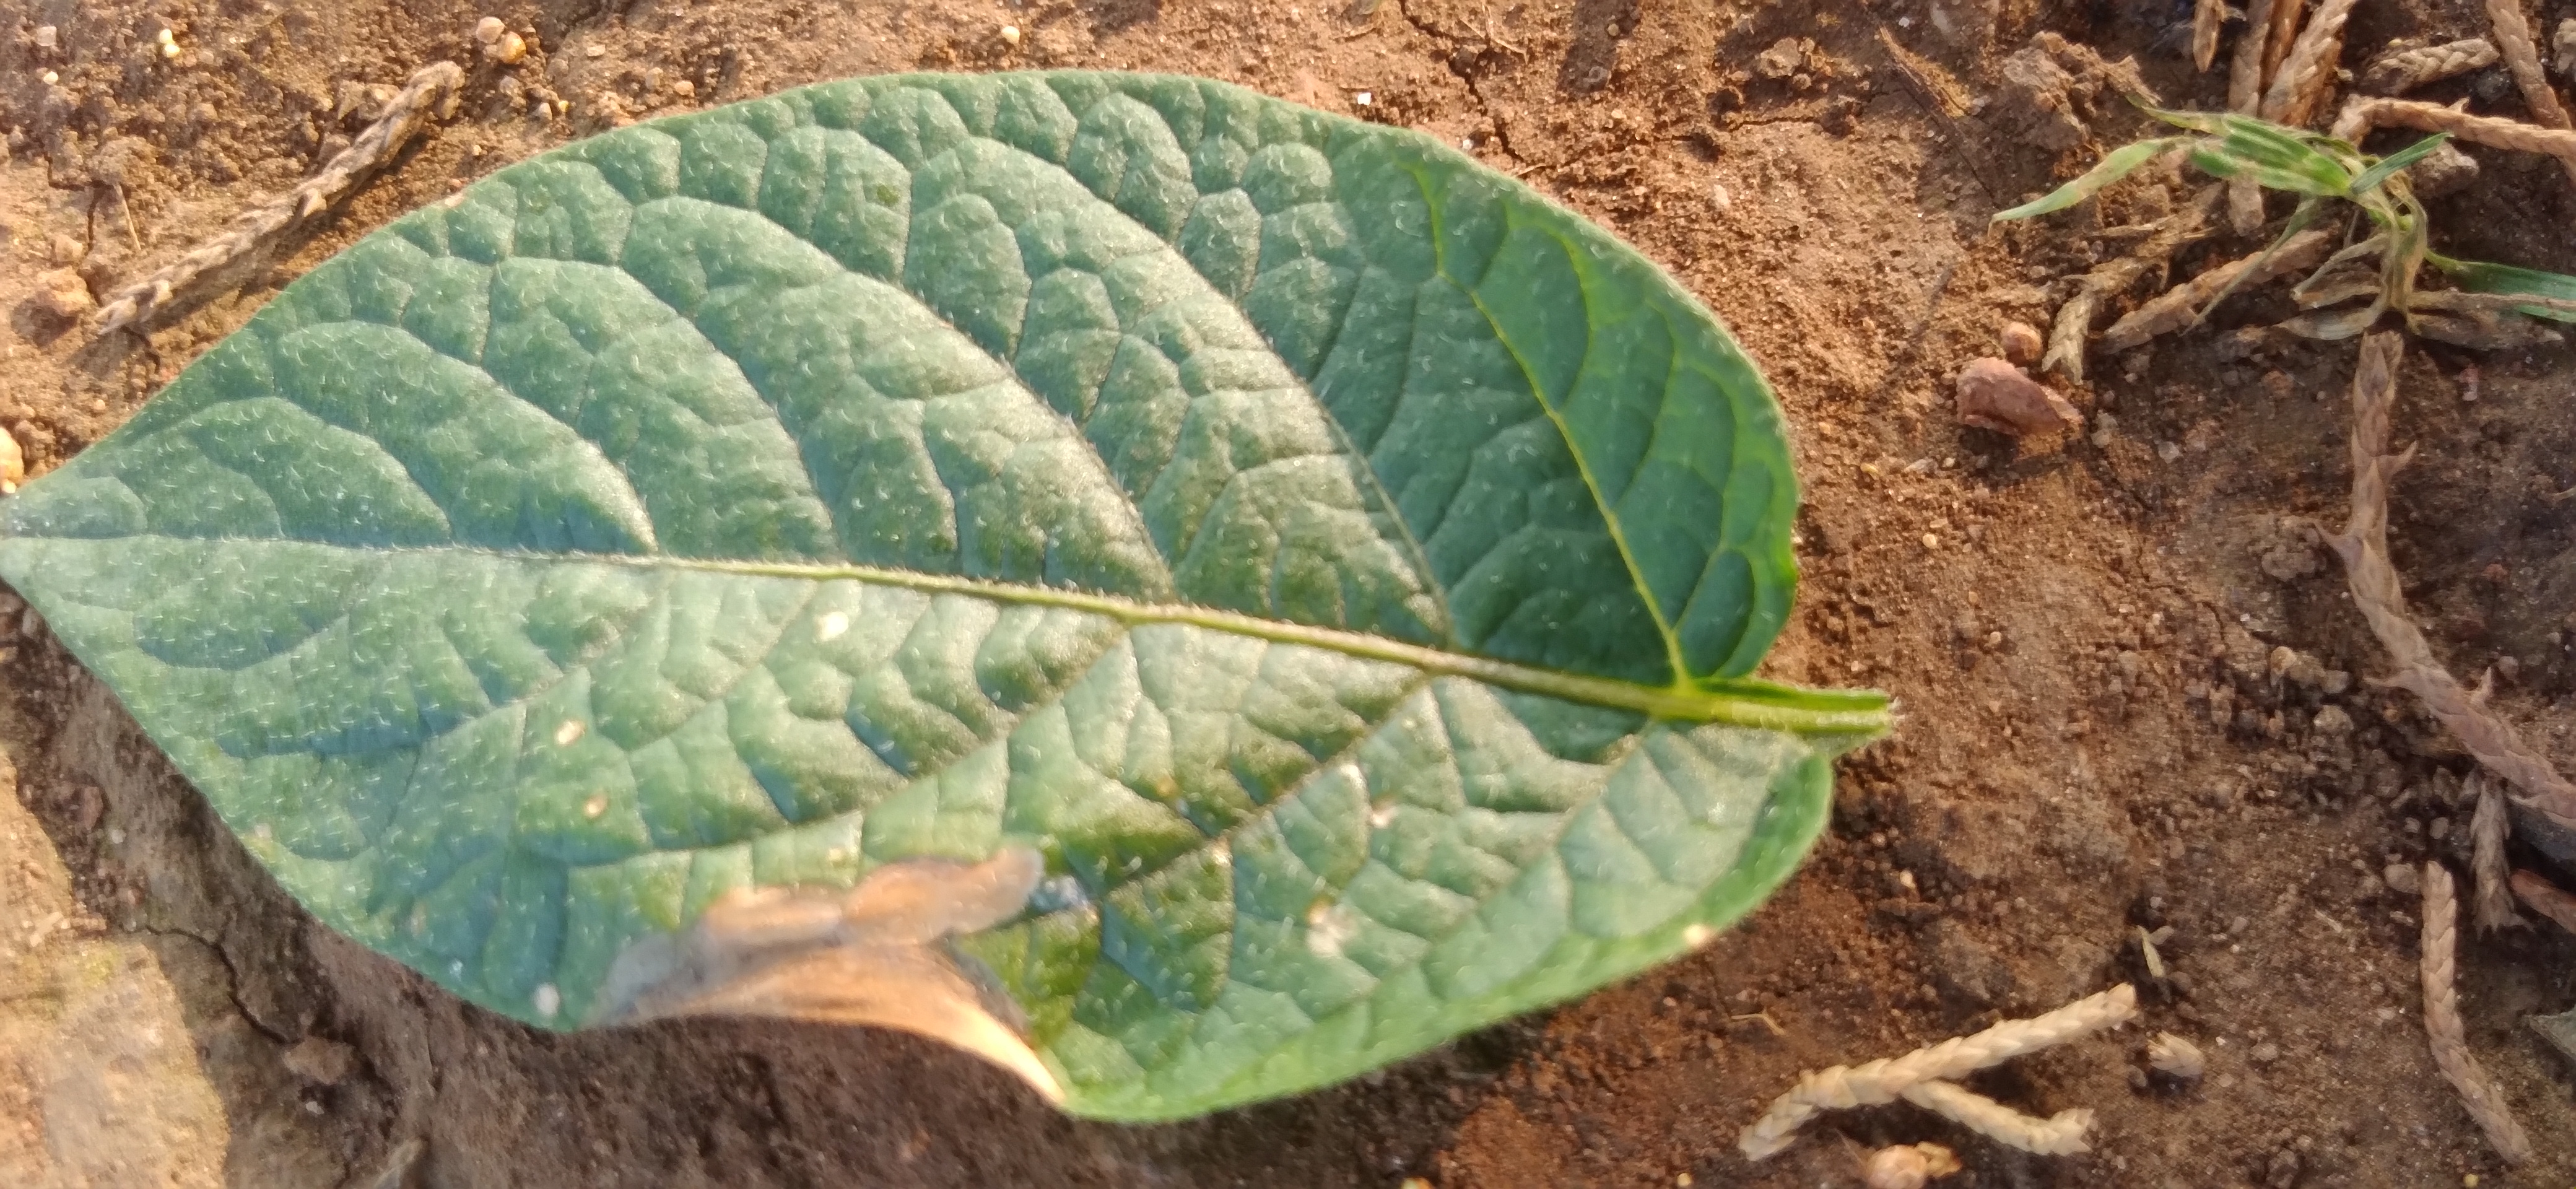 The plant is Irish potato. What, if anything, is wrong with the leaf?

early blight
